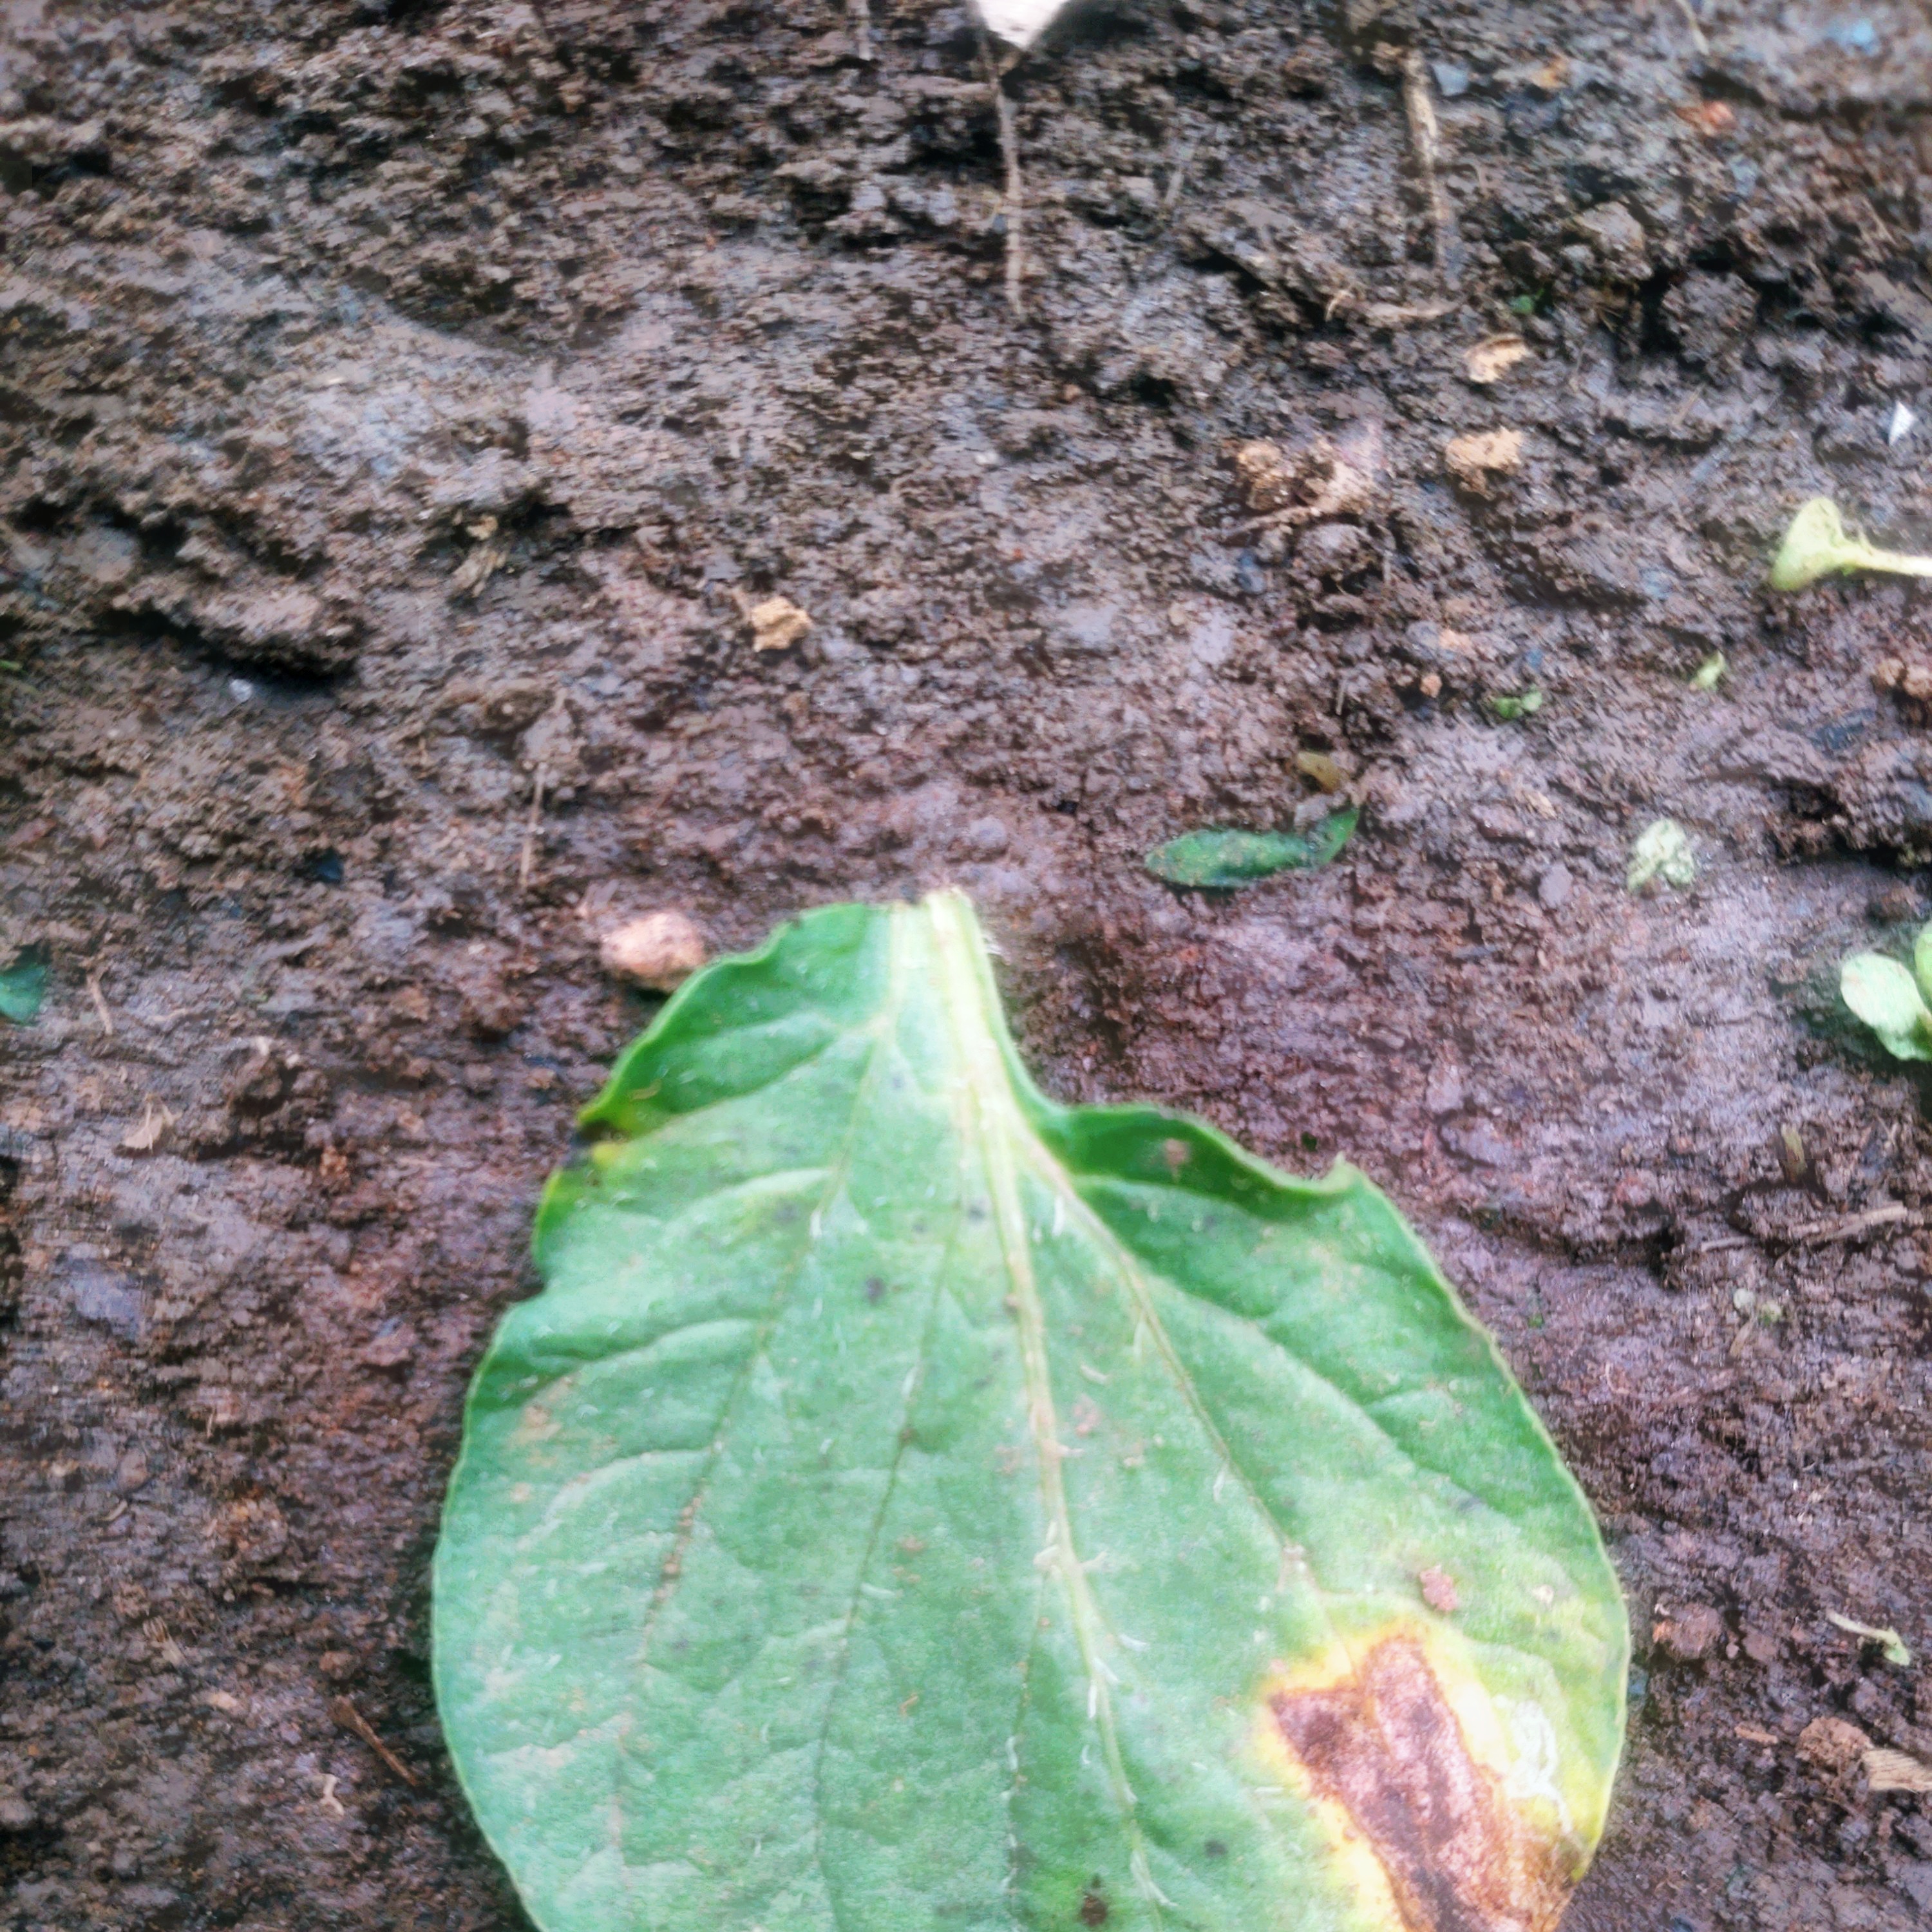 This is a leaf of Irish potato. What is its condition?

late blight
